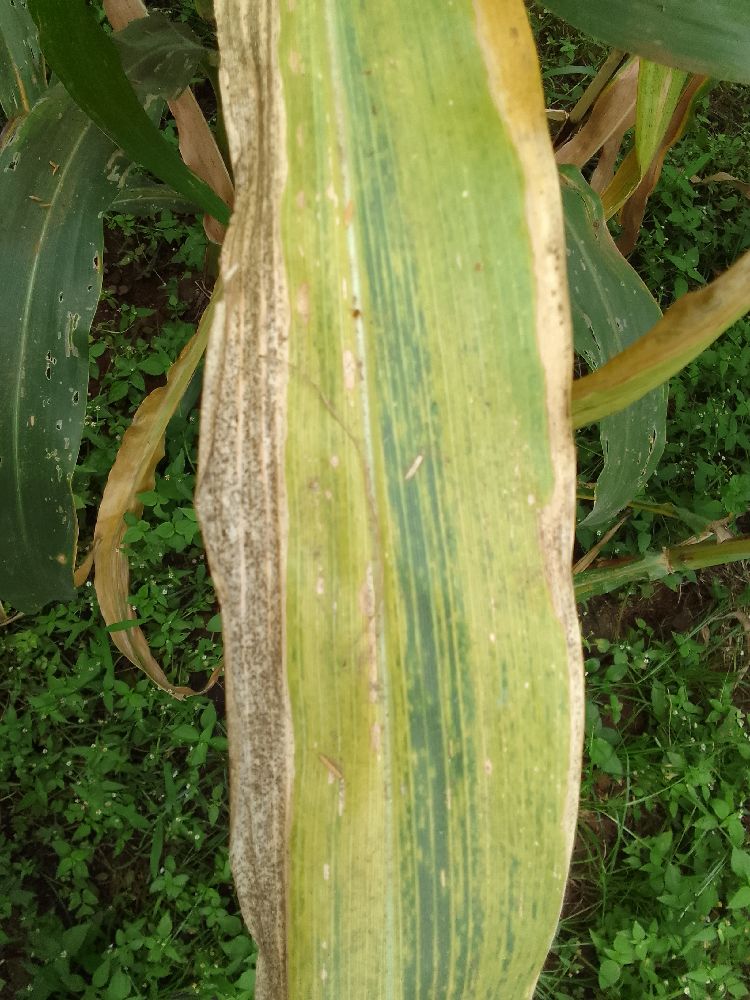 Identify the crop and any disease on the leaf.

maize, maize lethal necrosis
